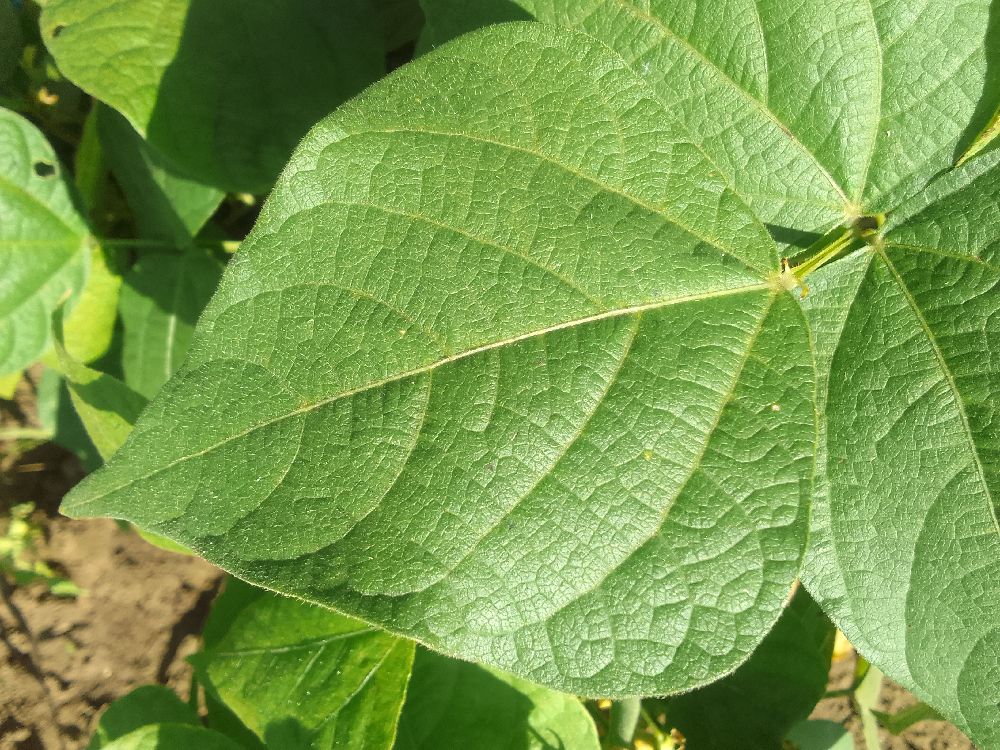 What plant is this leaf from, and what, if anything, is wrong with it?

common bean, healthy
